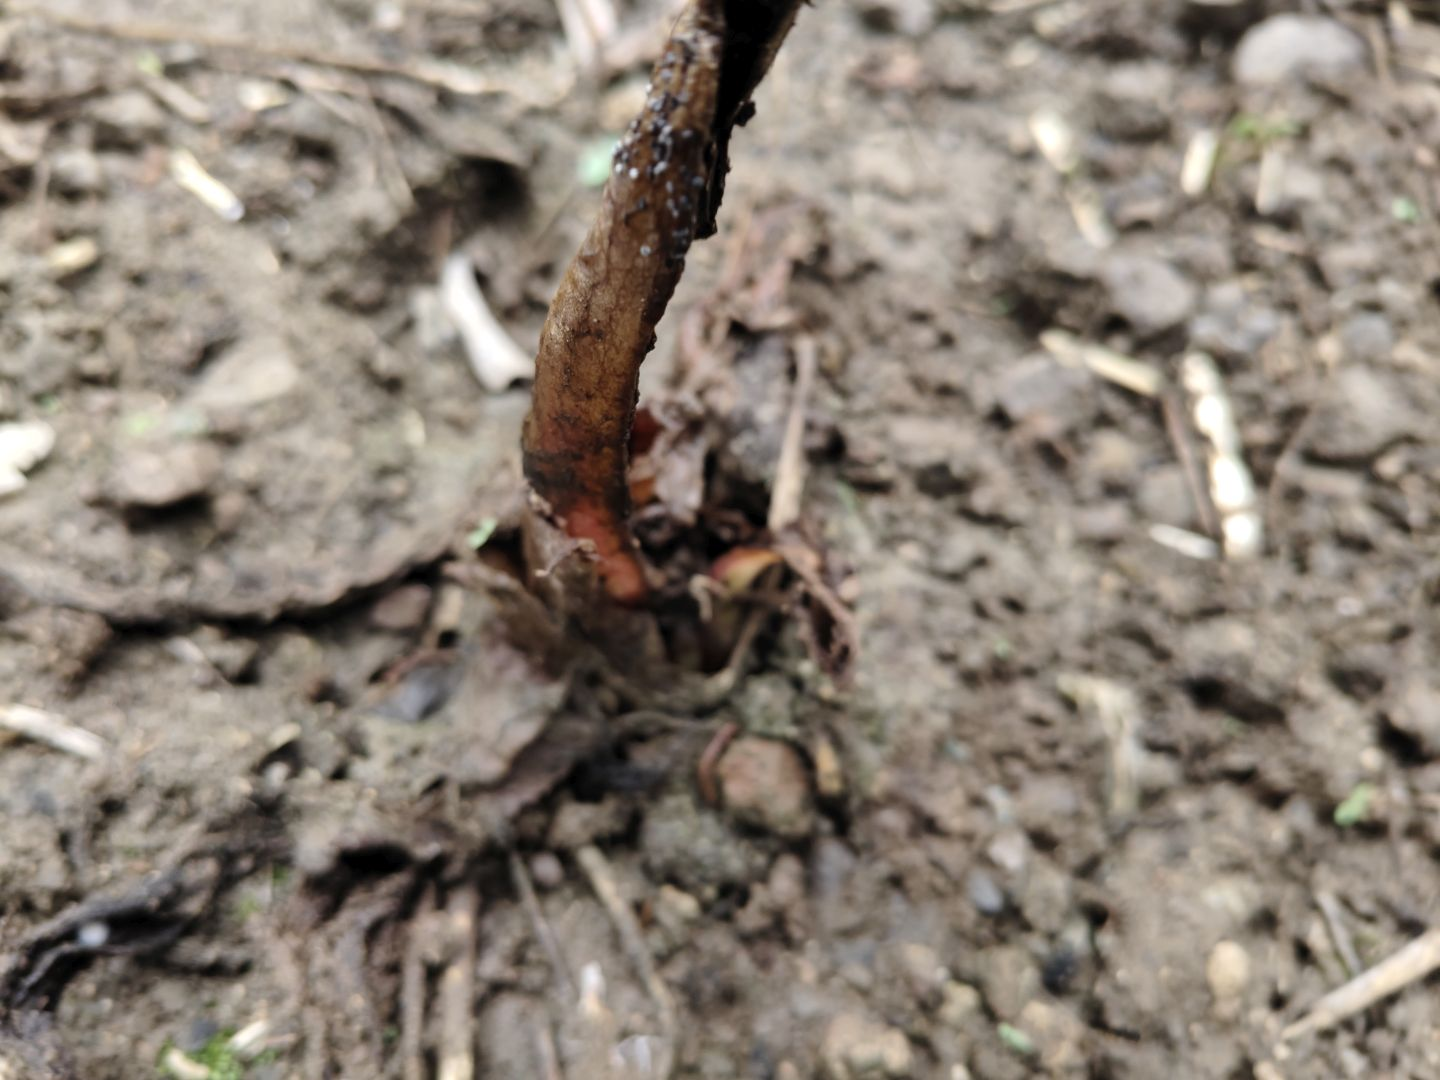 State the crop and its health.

taro, root rot
